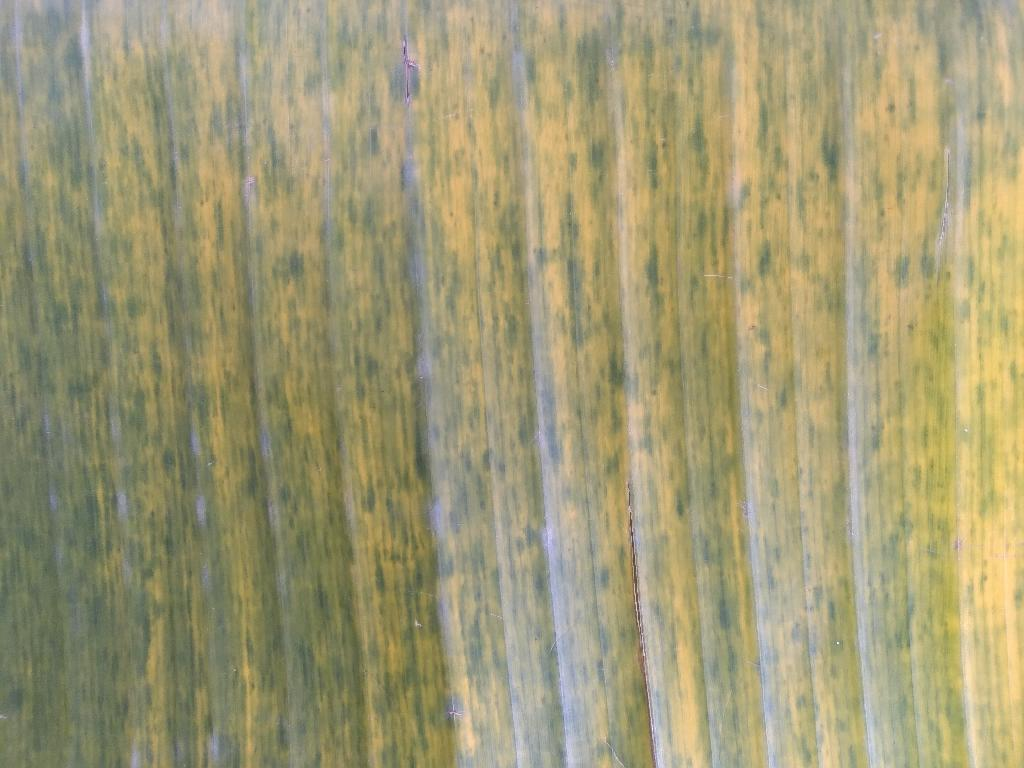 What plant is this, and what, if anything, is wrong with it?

banana, fusarium wilt race 1
